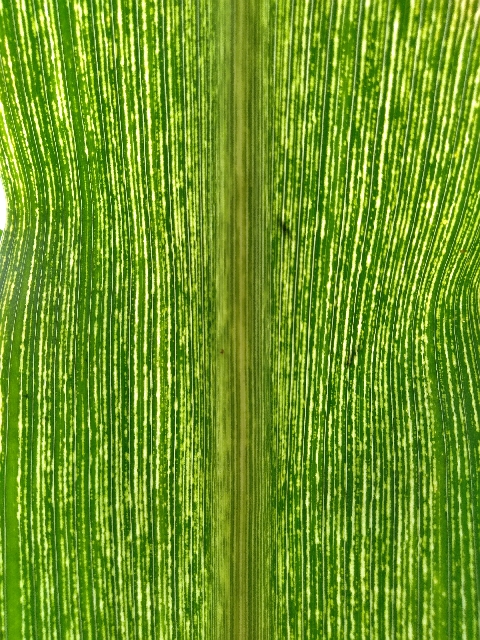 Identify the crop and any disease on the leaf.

maize, maize streak virus
